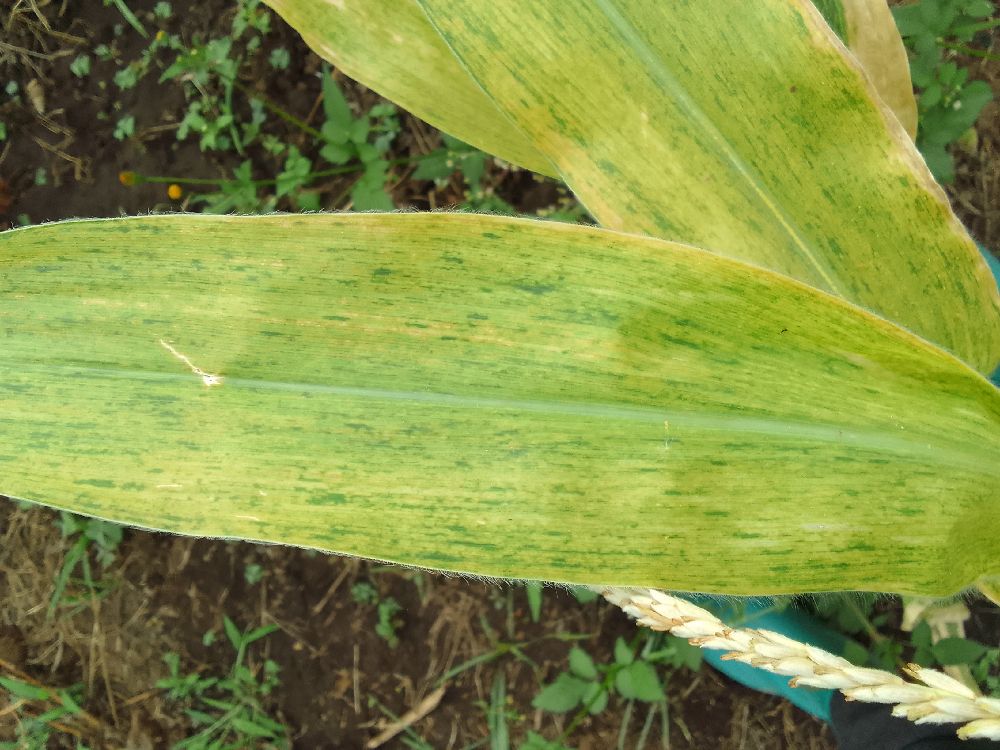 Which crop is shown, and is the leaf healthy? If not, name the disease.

maize, maize lethal necrosis
